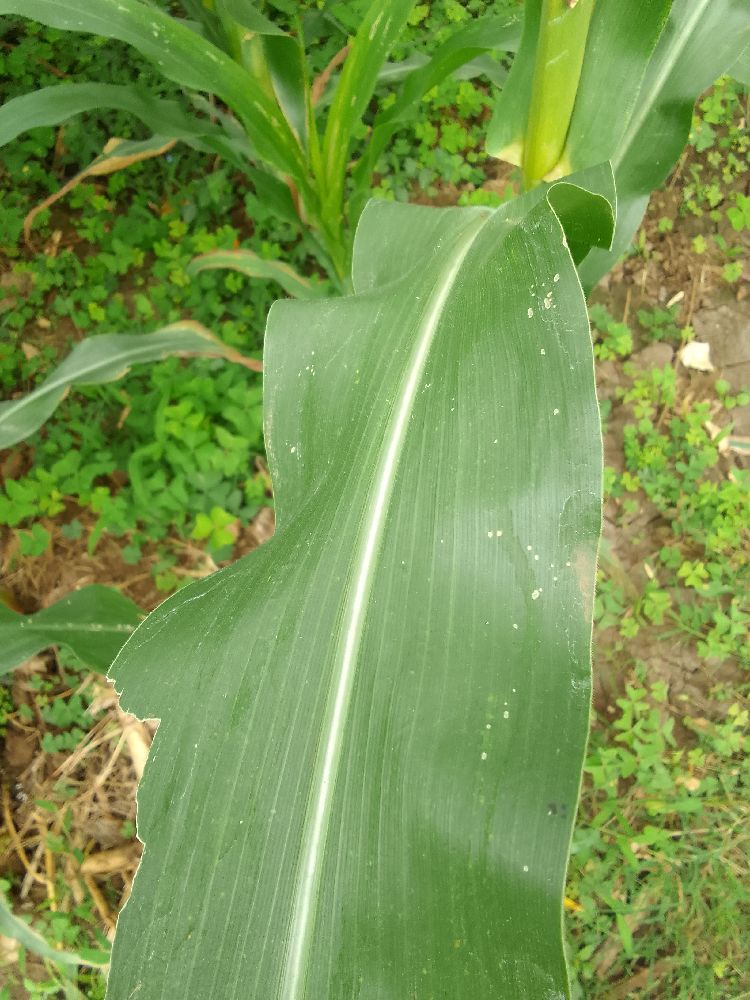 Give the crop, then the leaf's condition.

maize, healthy
